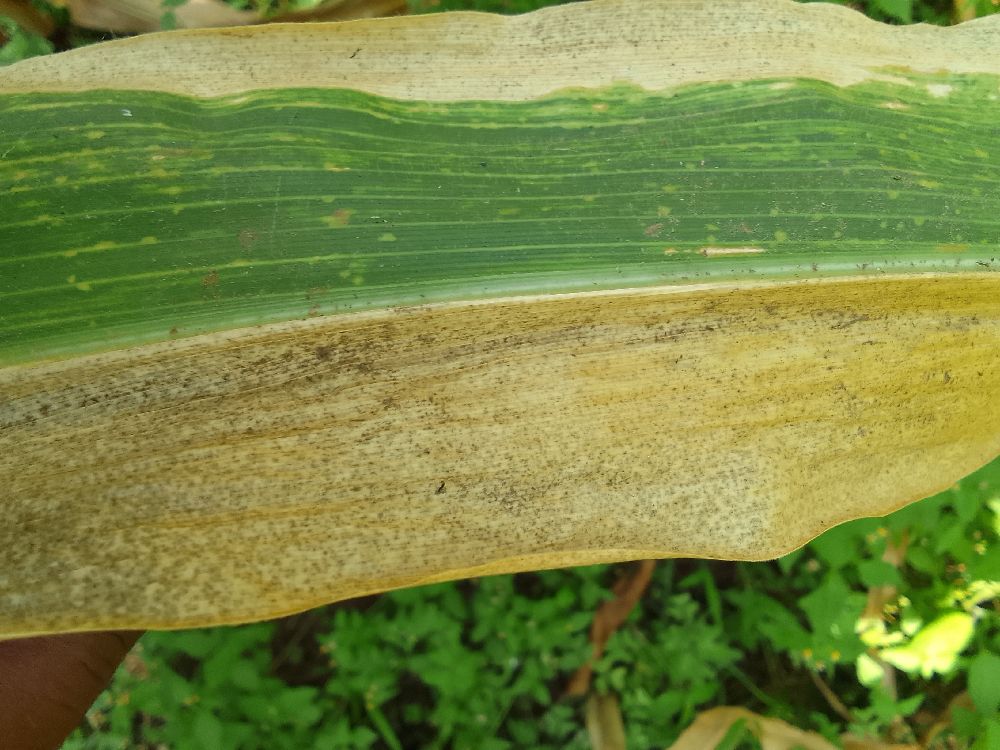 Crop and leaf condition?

maize, maize lethal necrosis
